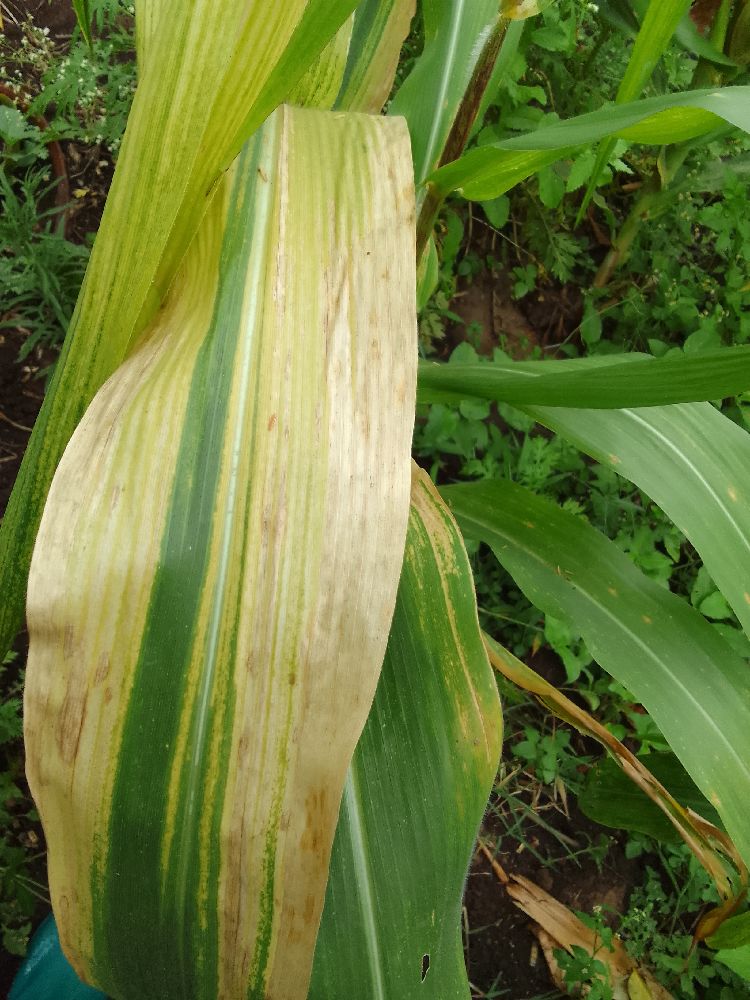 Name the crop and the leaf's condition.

maize, maize lethal necrosis
